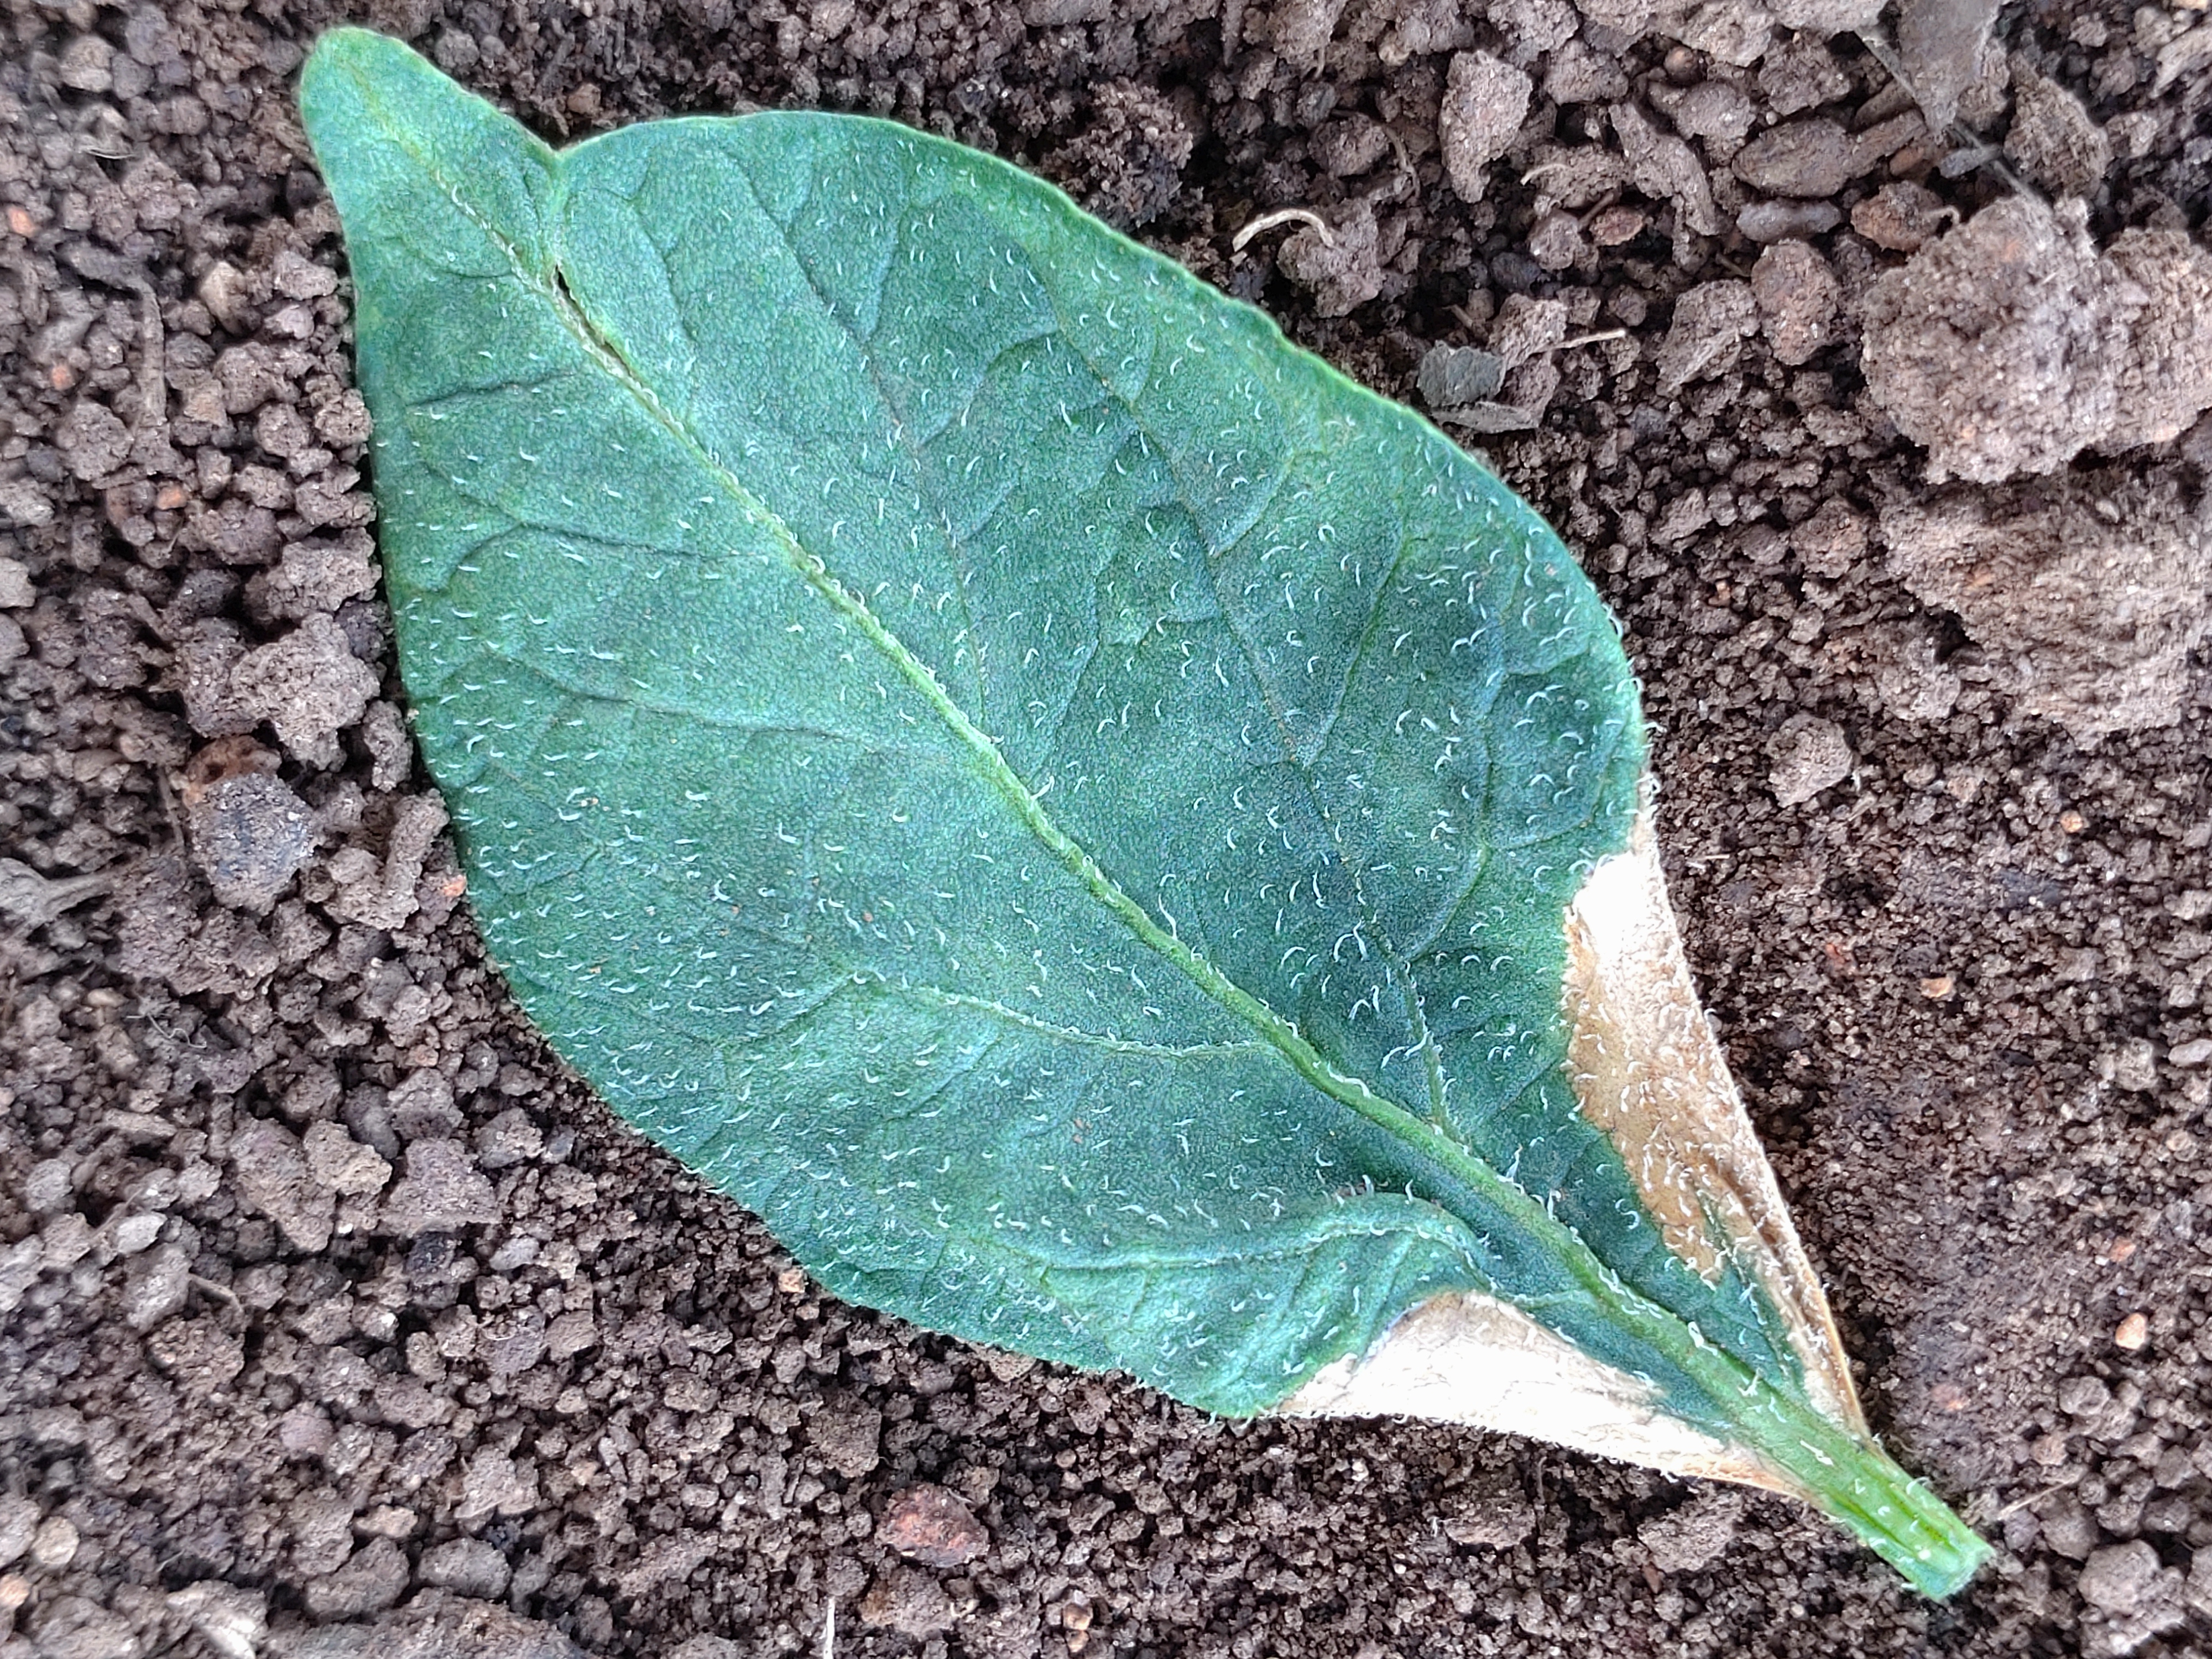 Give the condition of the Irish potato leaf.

early blight
